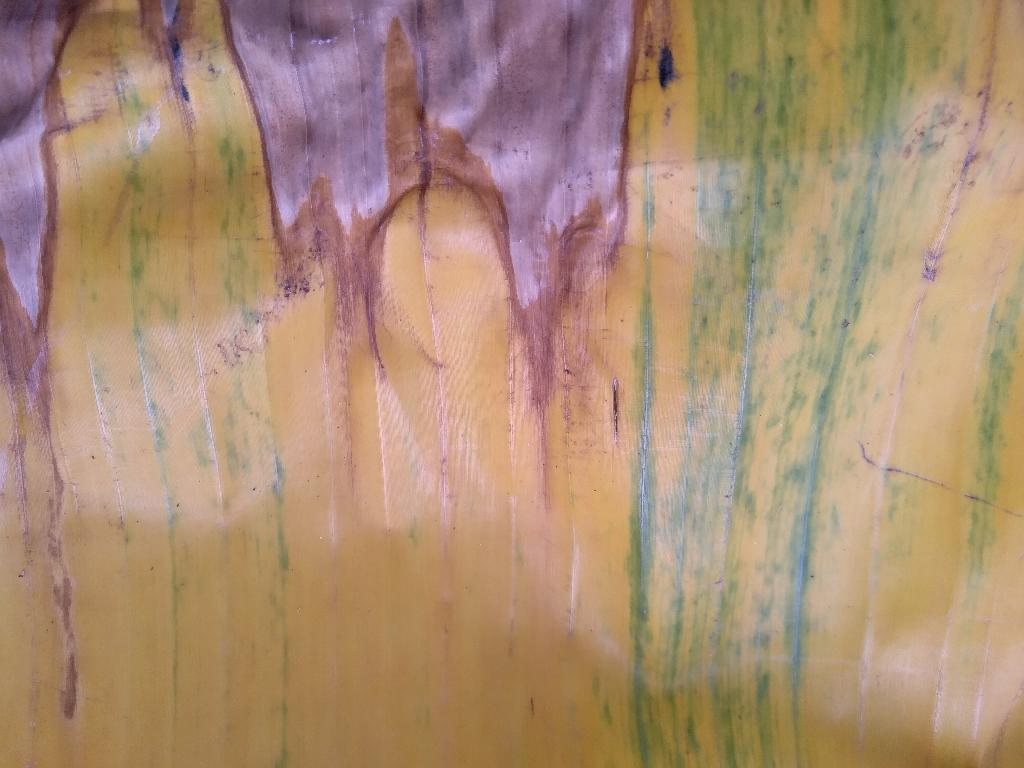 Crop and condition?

banana, fusarium wilt race 1
